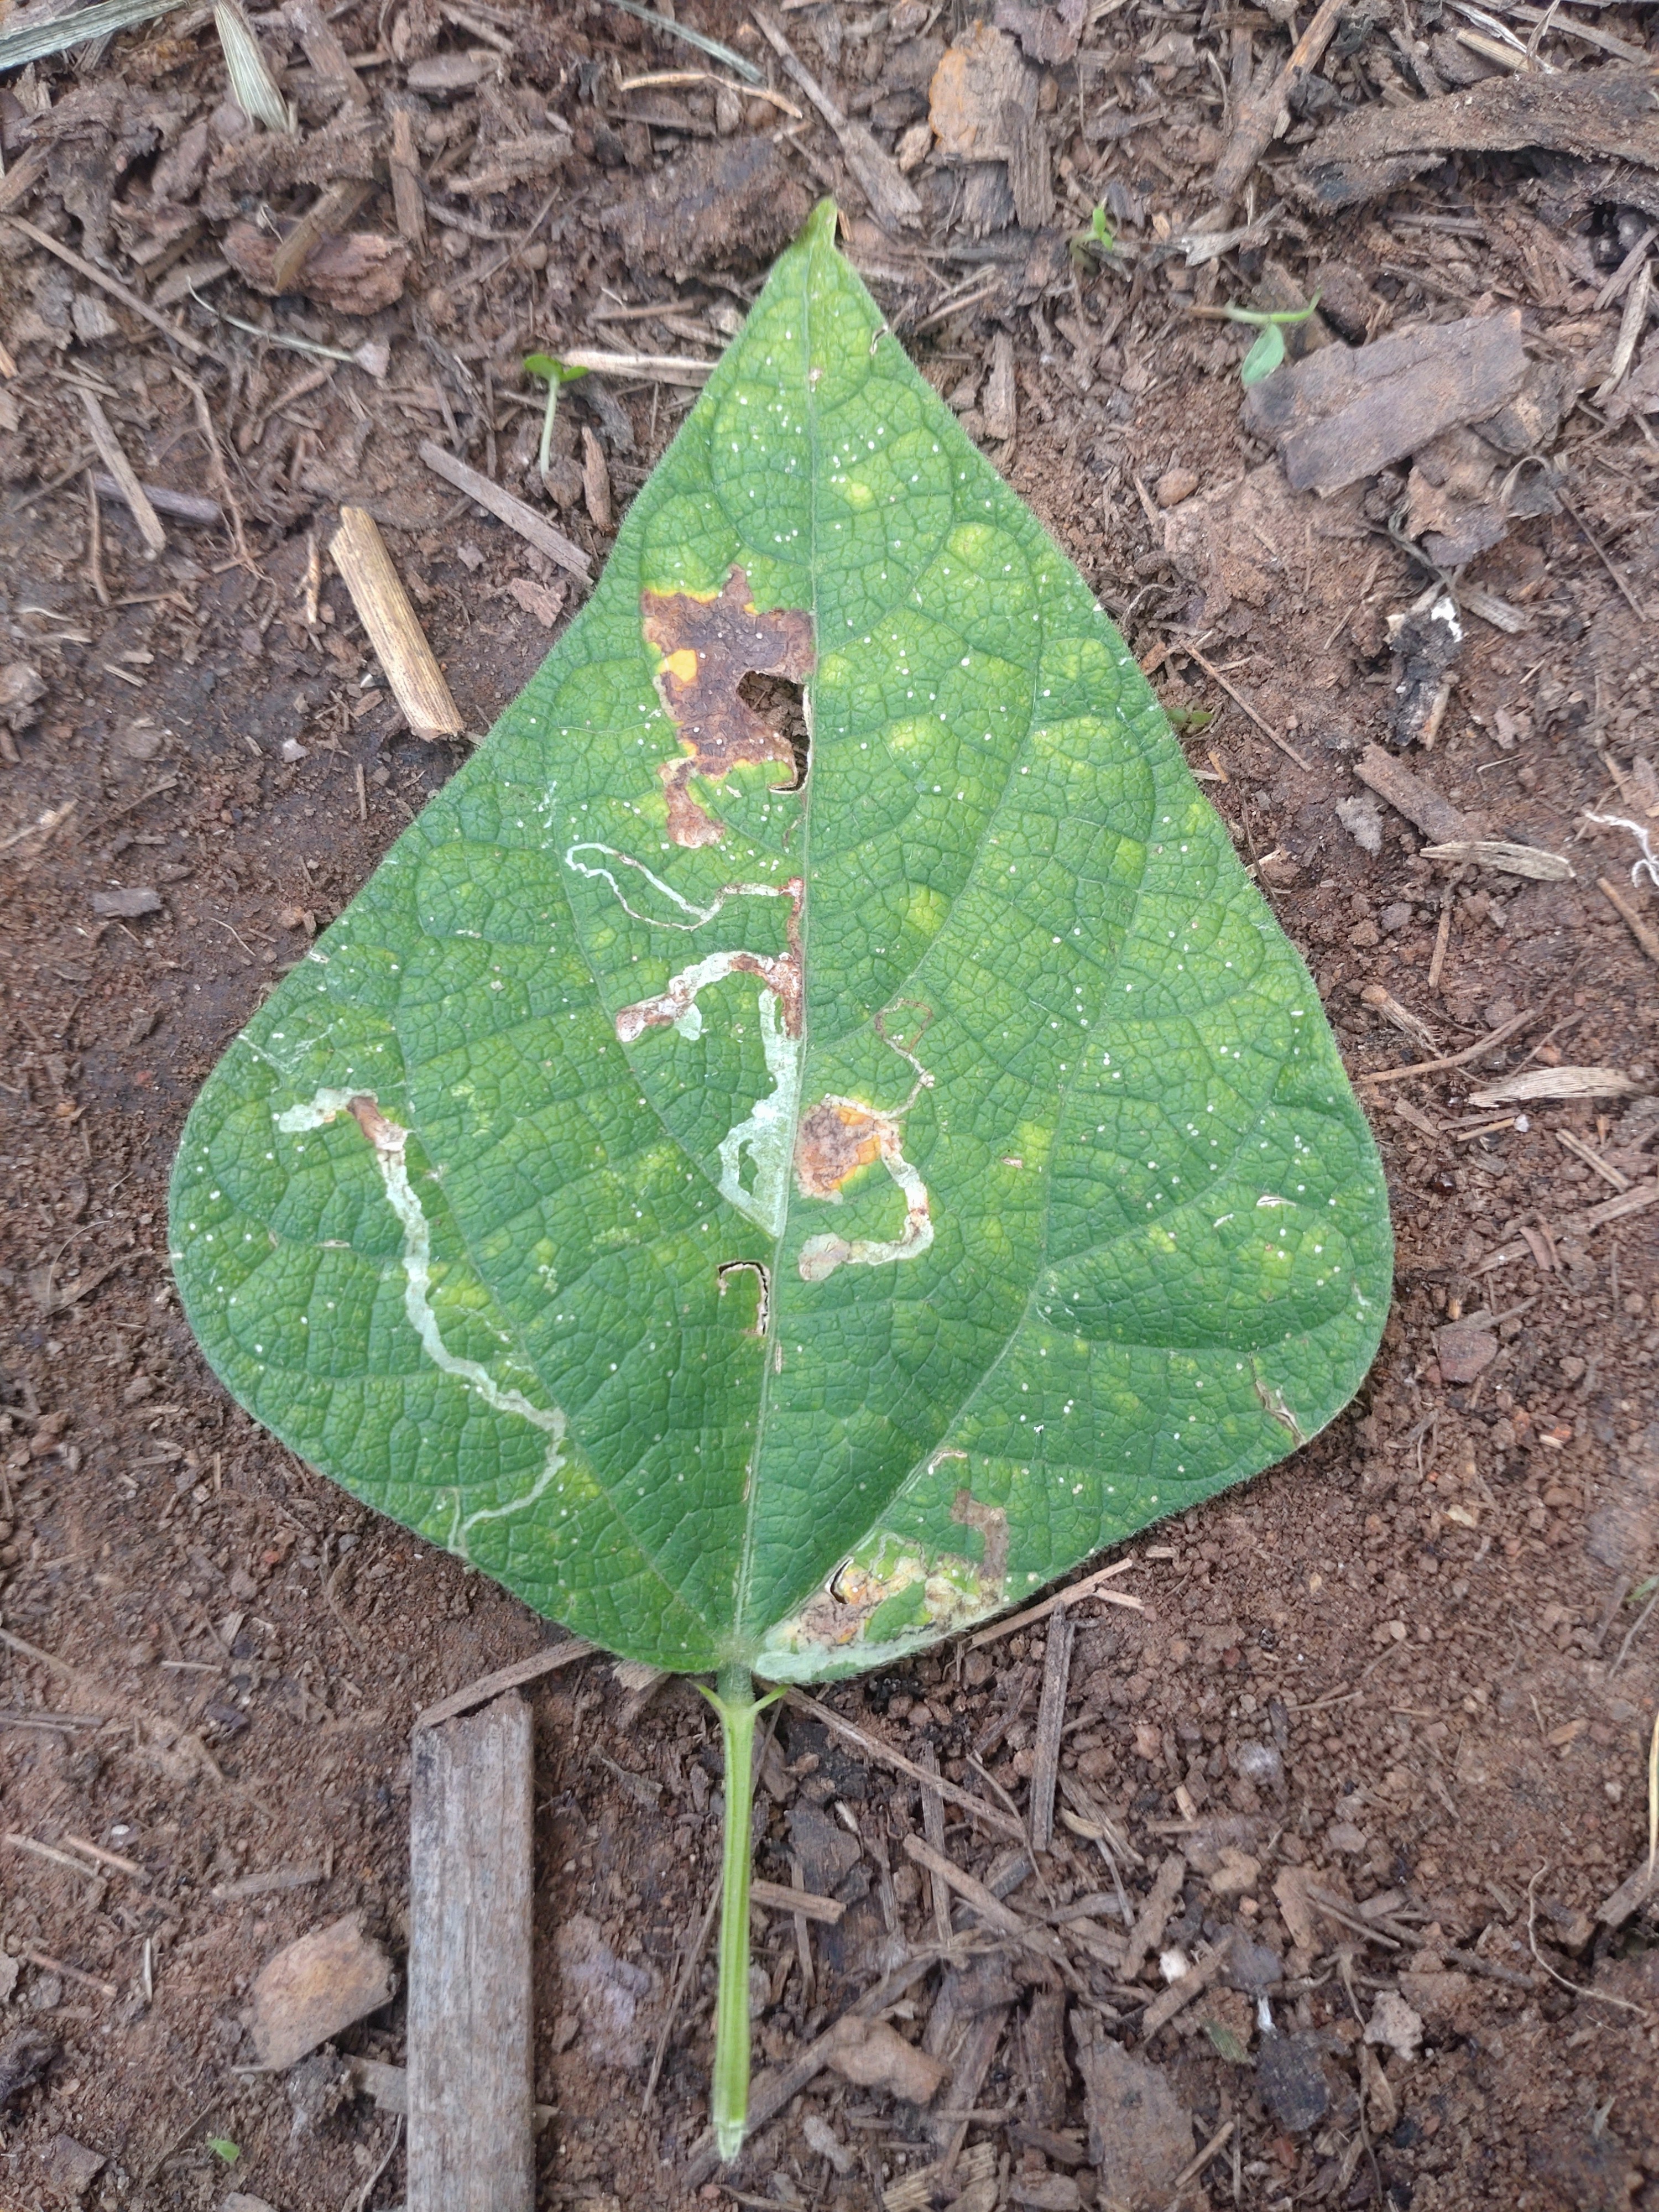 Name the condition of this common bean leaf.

anthracnose
